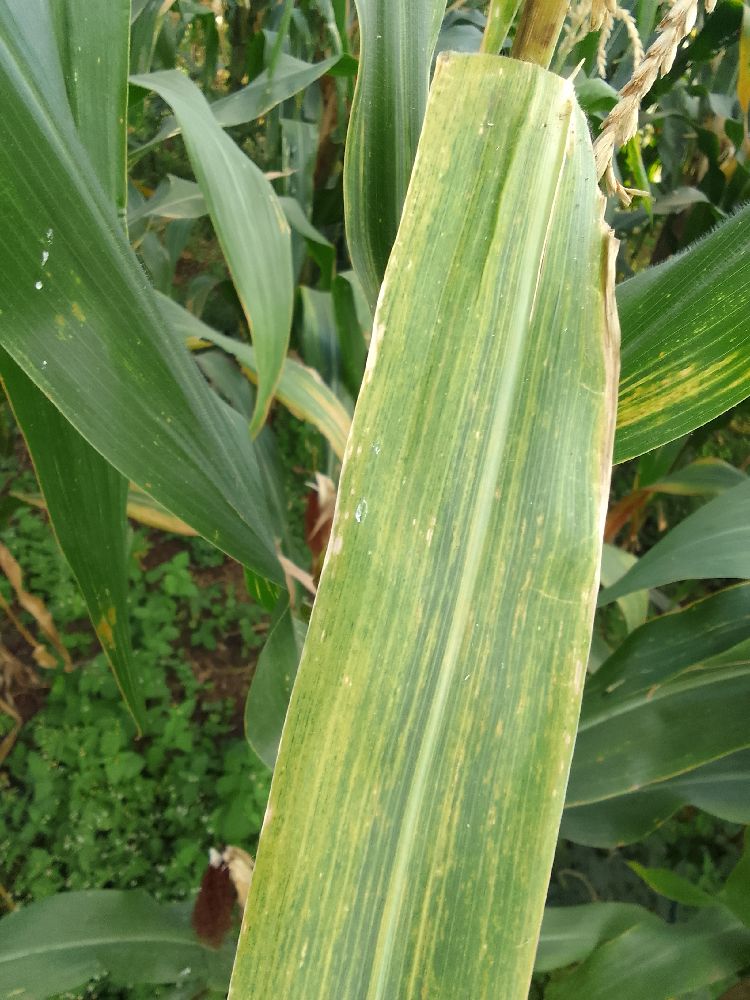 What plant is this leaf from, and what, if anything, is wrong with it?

maize, maize lethal necrosis
